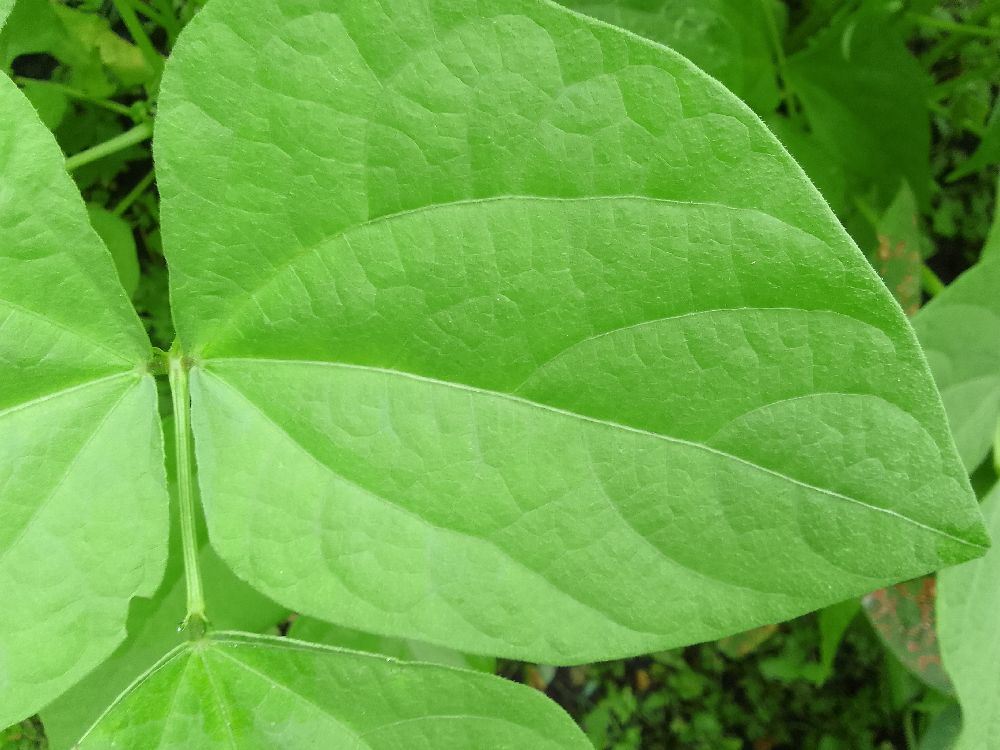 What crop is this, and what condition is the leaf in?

common bean, healthy
